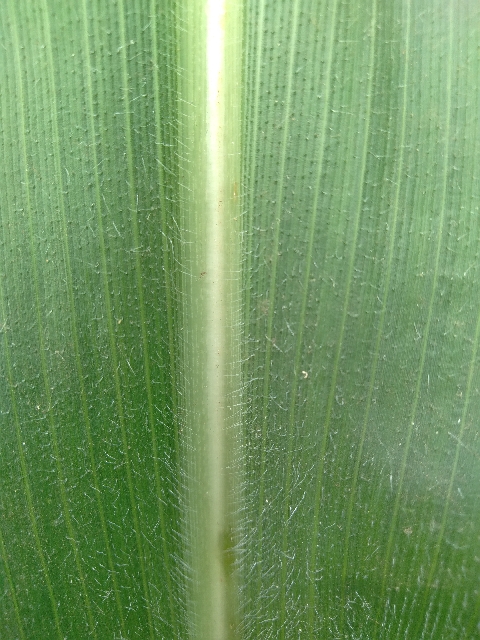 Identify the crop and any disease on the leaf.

maize, healthy
